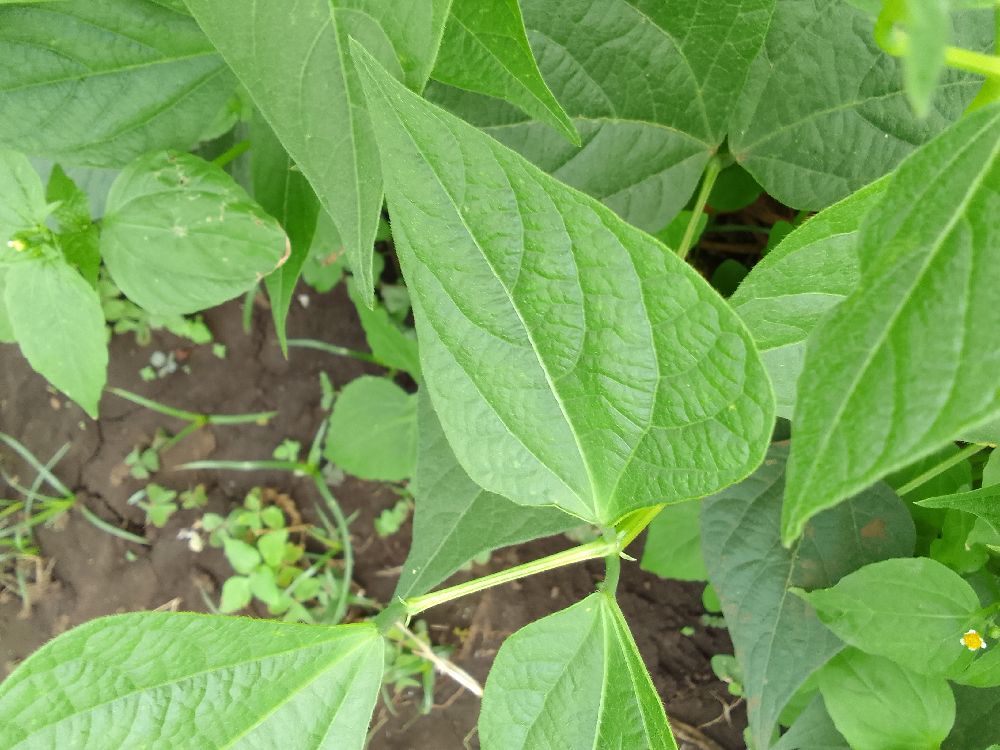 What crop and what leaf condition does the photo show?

common bean, healthy
